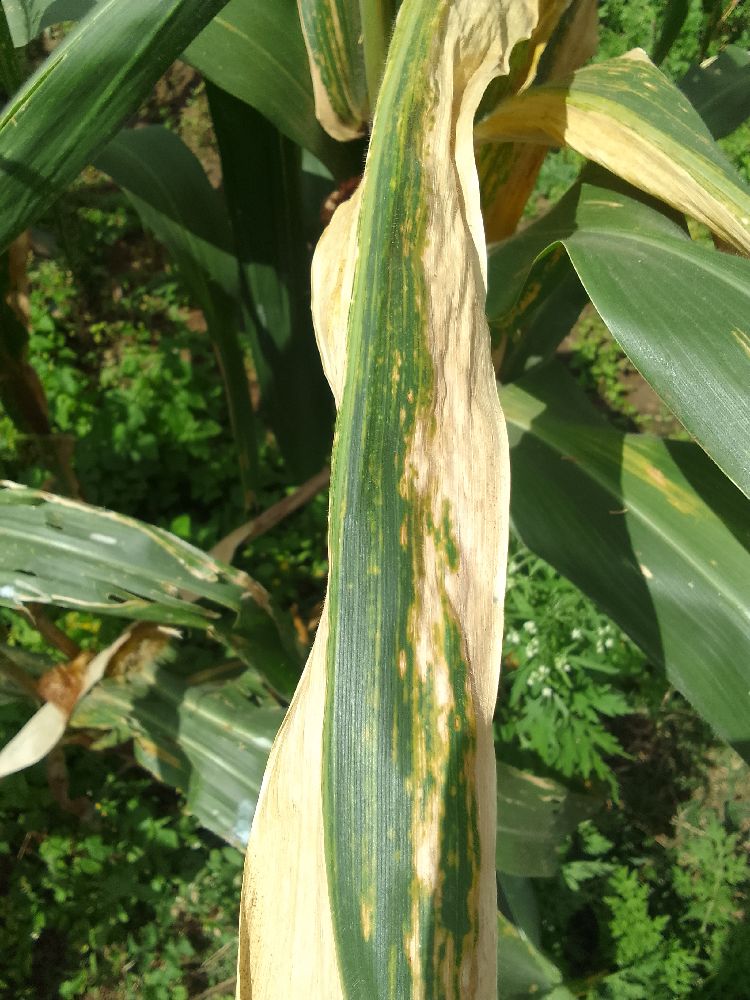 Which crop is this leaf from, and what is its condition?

maize, maize lethal necrosis
